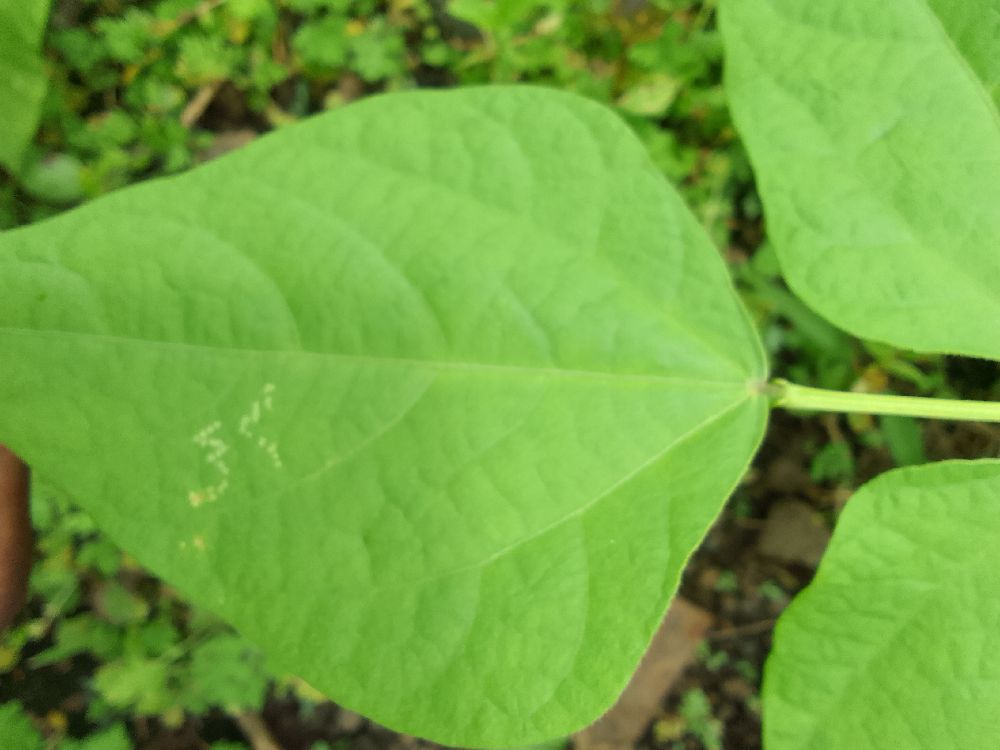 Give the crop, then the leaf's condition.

common bean, healthy
